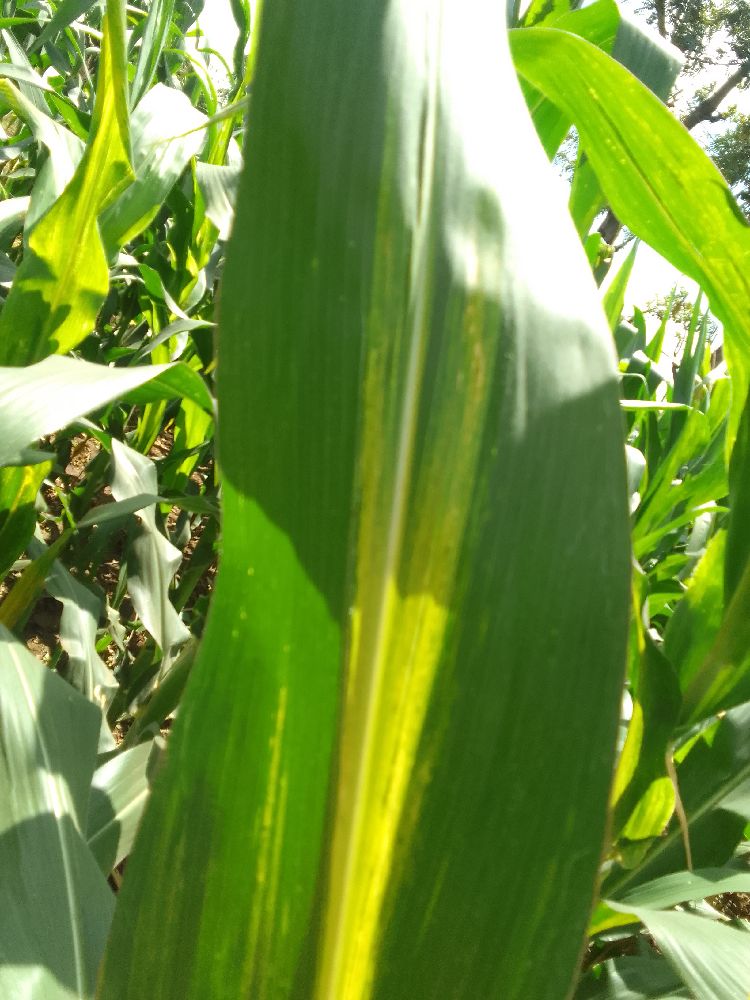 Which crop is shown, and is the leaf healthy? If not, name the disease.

maize, maize lethal necrosis
